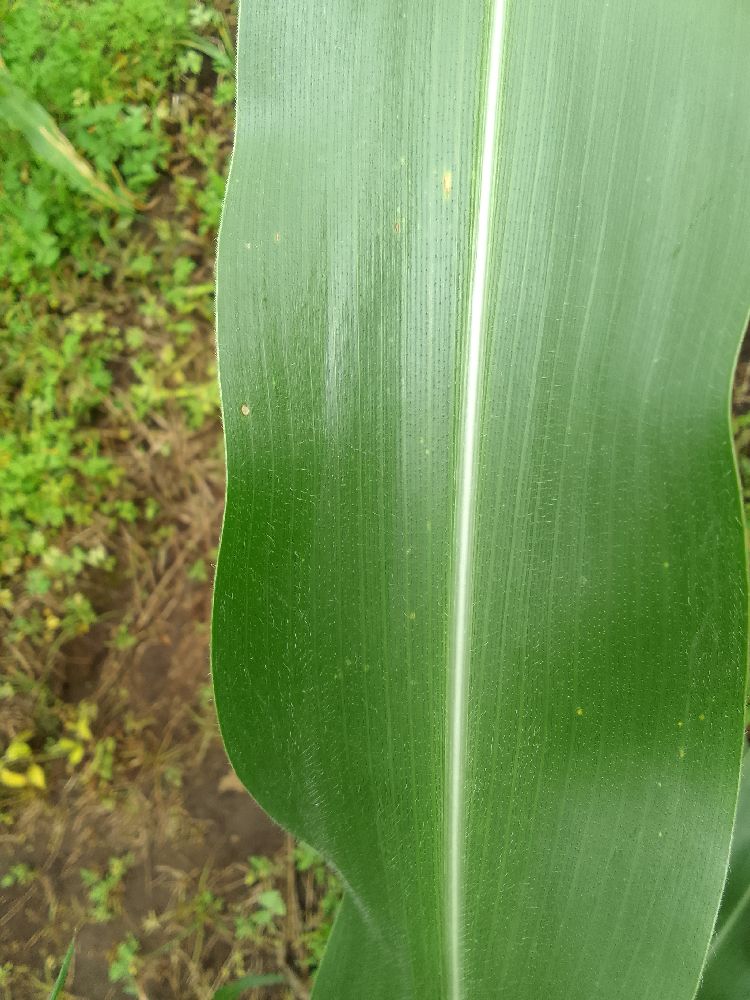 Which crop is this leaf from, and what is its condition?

maize, healthy
